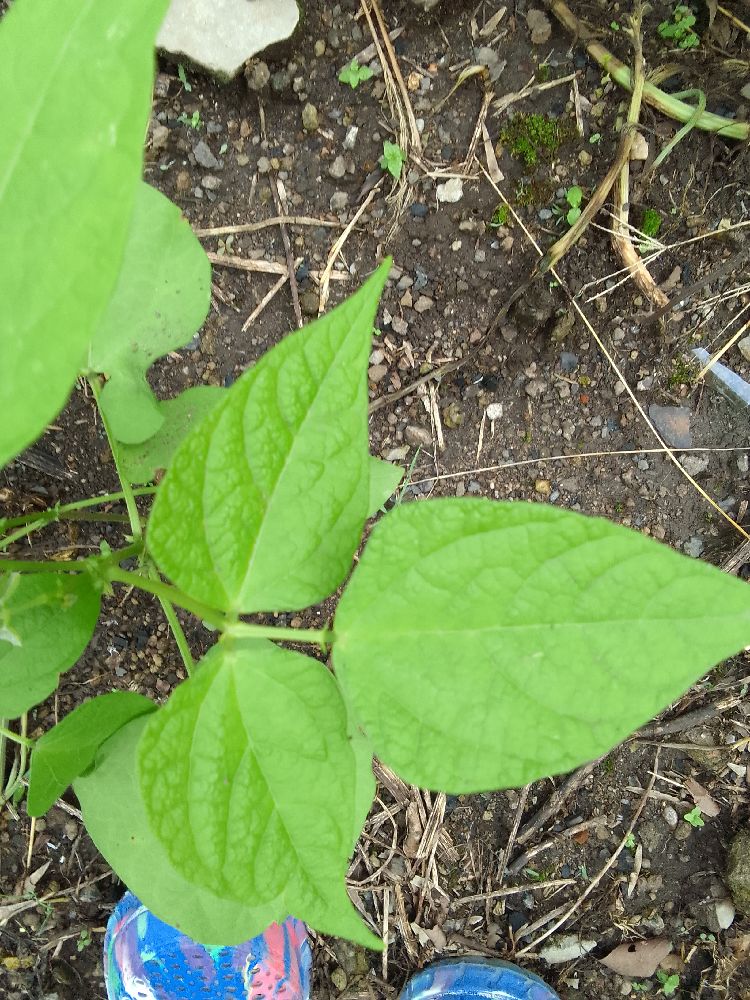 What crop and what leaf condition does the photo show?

common bean, healthy
